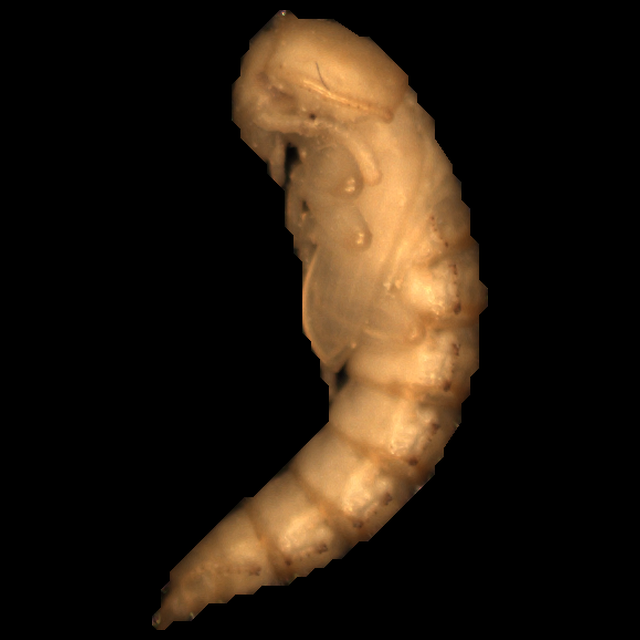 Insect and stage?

mealworm pupa
